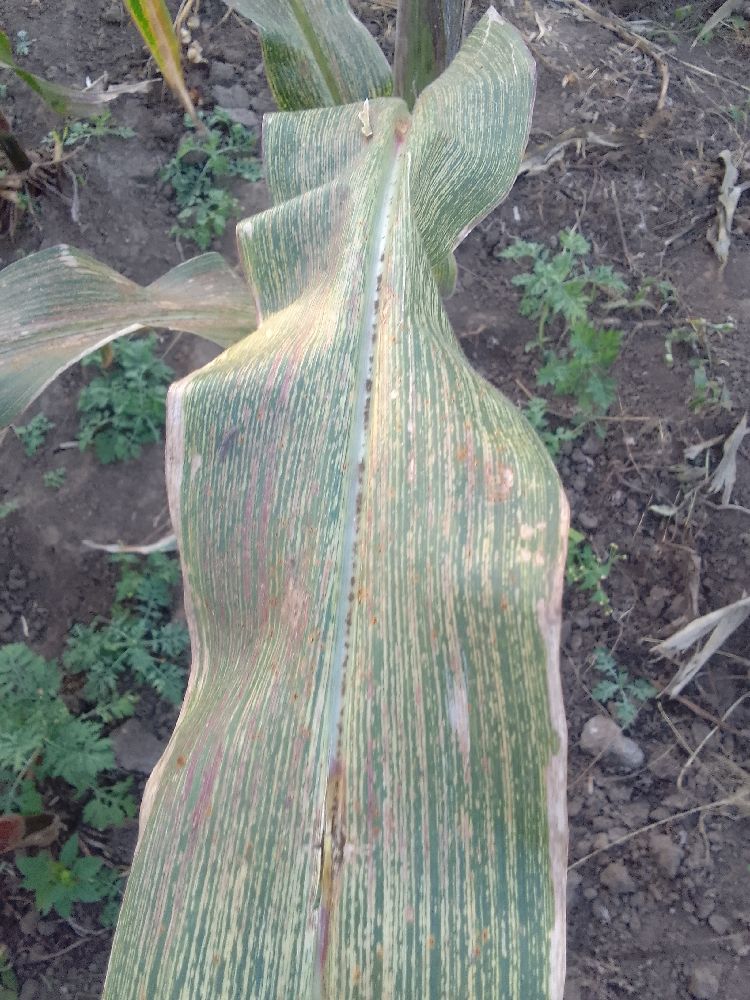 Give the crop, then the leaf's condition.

maize, maize streak virus
